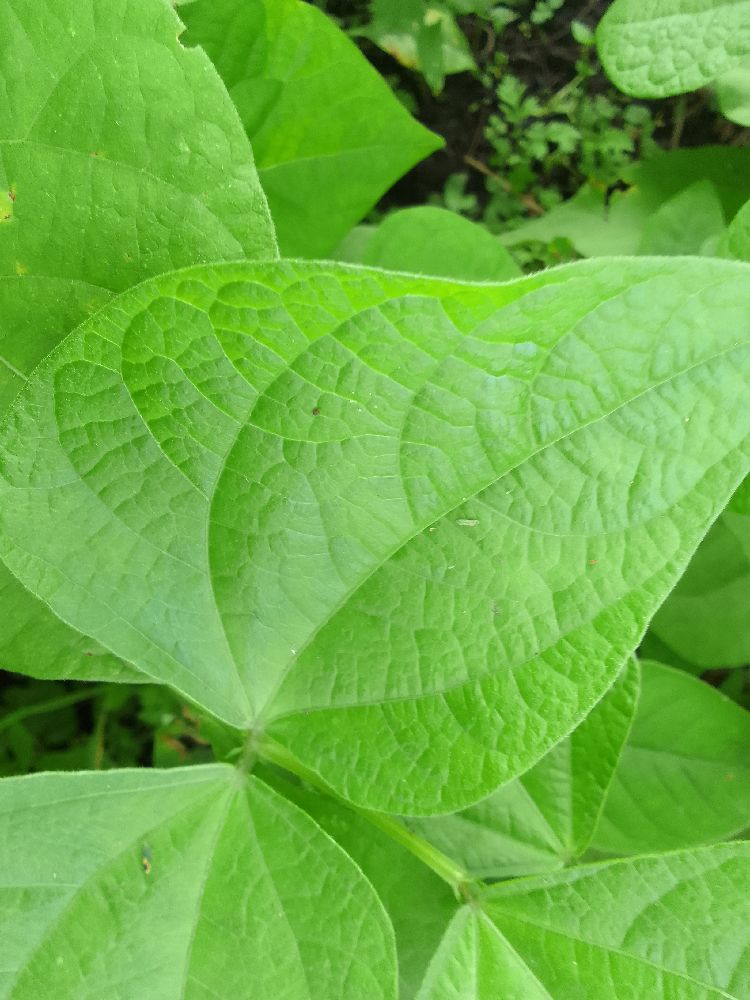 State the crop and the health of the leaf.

common bean, healthy
